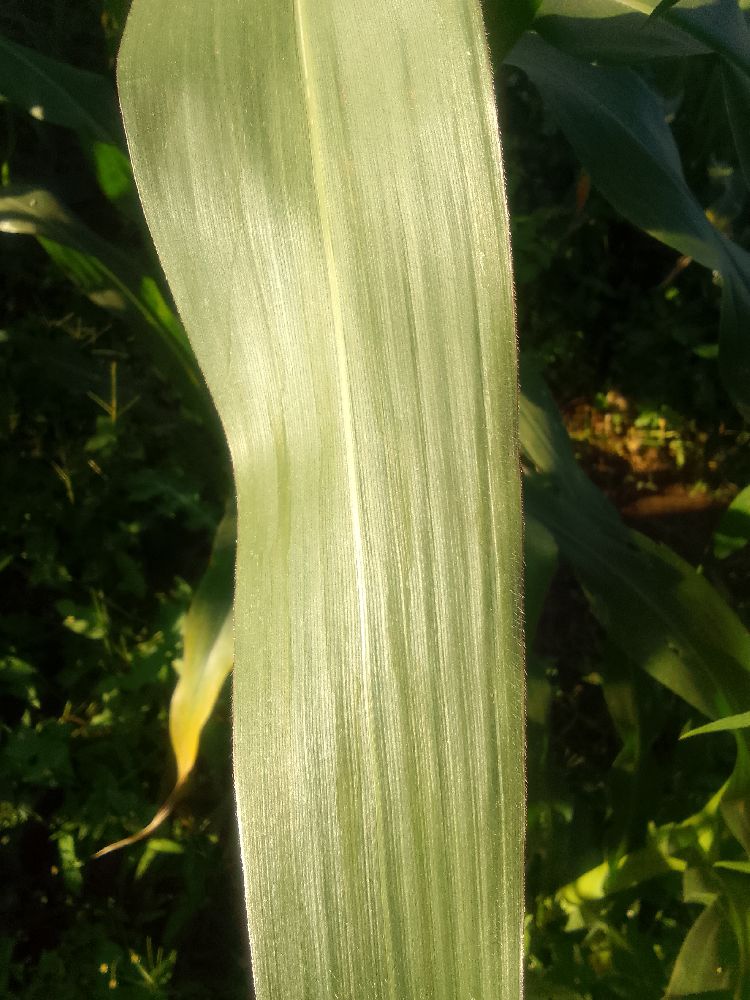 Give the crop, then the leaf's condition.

maize, healthy
